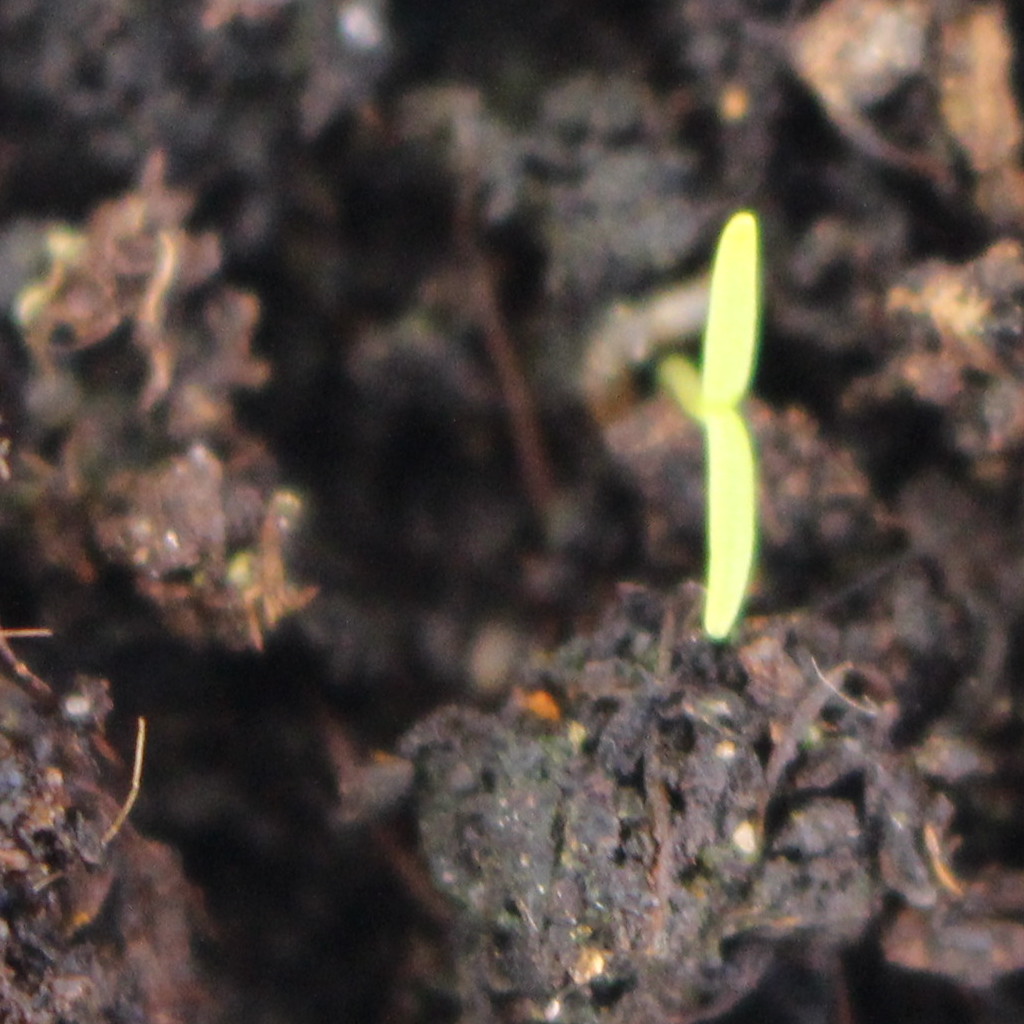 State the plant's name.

Papaver rhoeas
